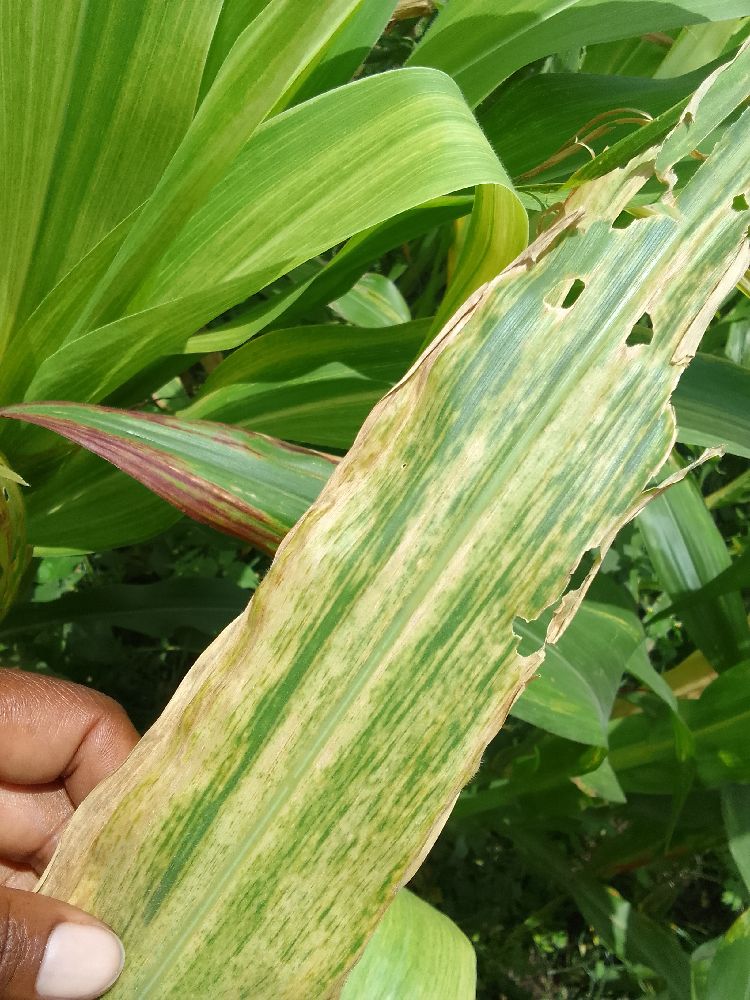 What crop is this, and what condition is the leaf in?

maize, maize lethal necrosis
